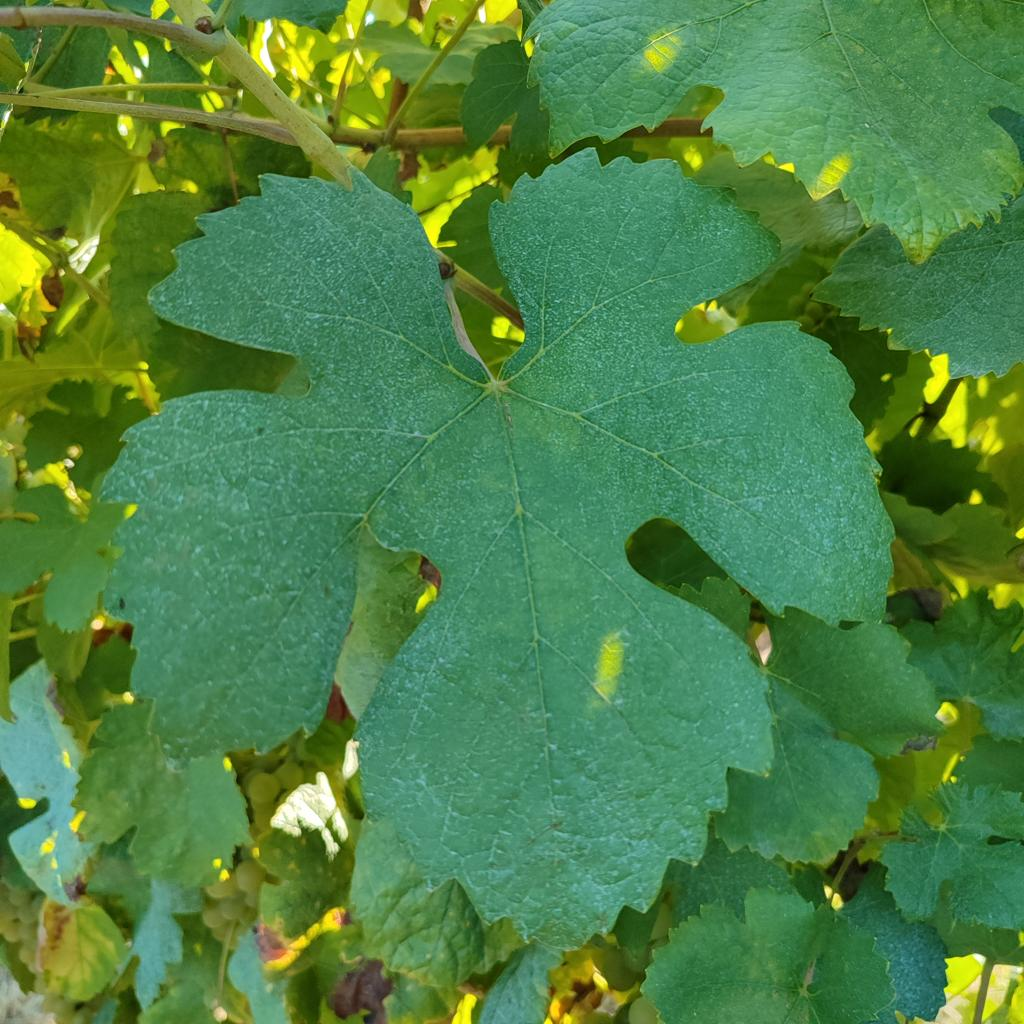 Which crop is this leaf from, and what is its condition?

grapevine, healthy
